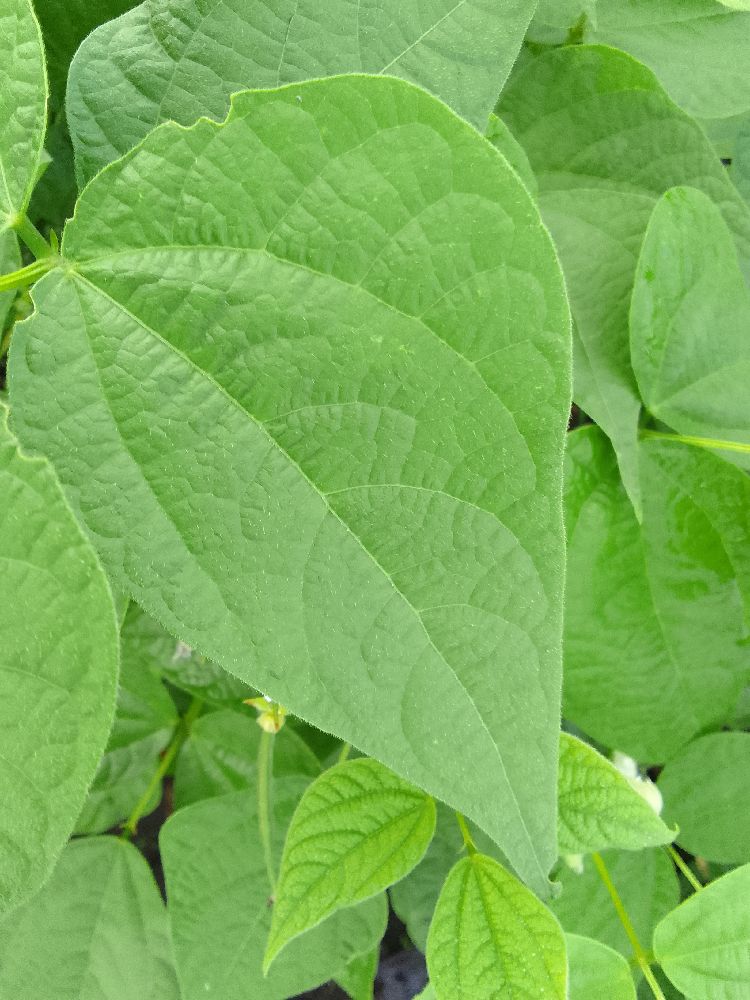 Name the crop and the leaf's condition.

common bean, healthy
